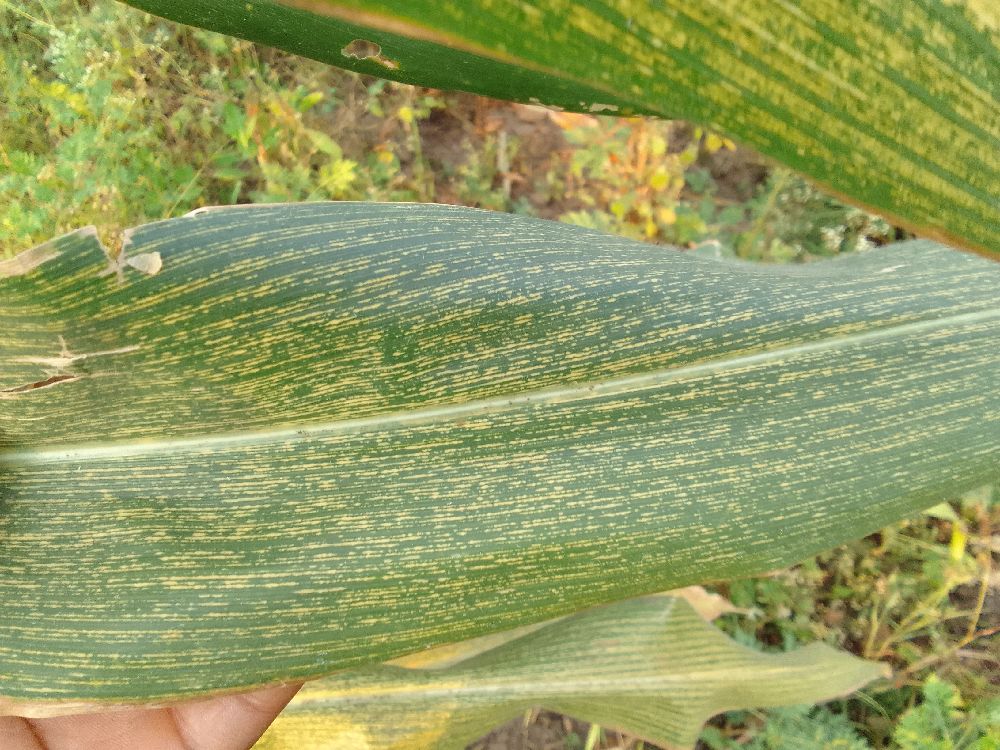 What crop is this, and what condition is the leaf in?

maize, maize streak virus
